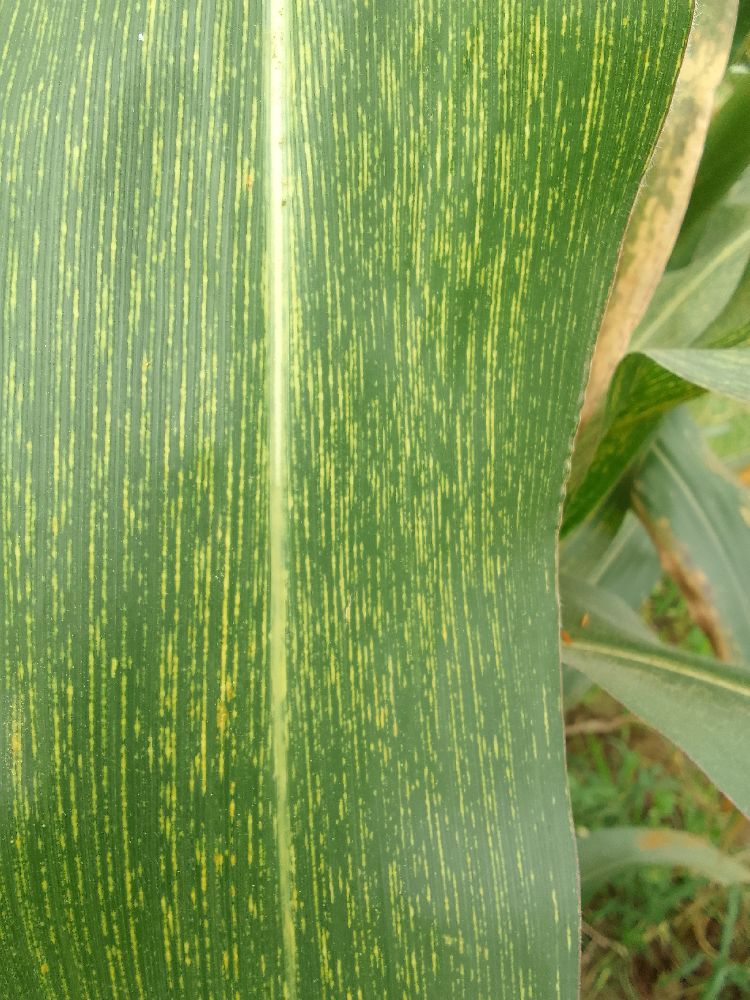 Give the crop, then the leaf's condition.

maize, maize streak virus
